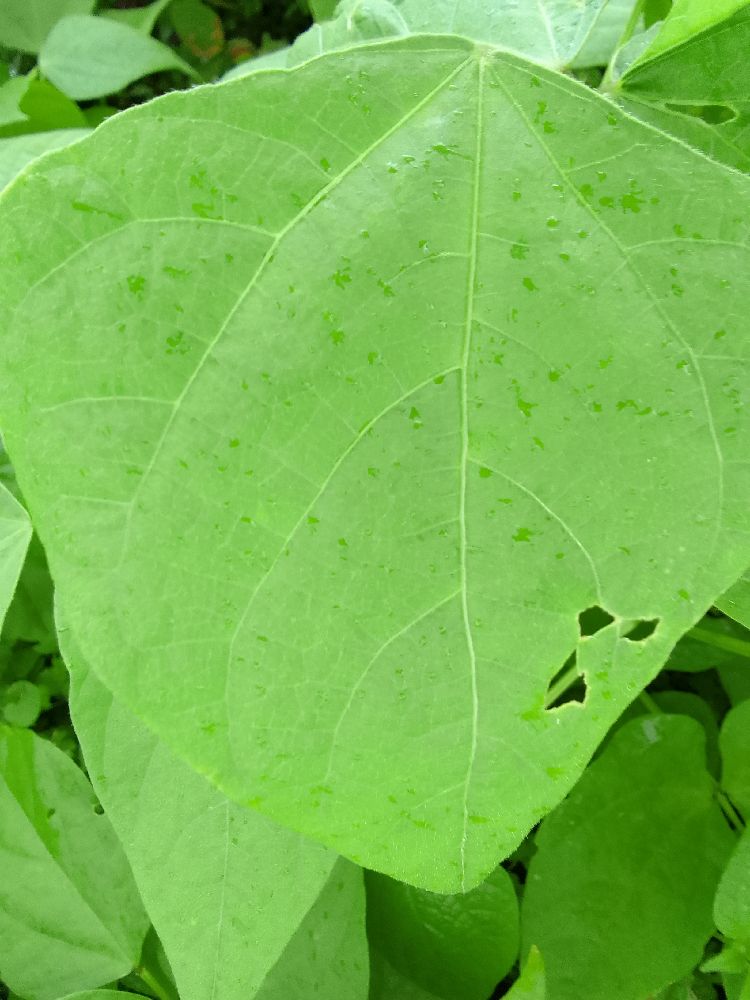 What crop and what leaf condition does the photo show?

common bean, healthy
